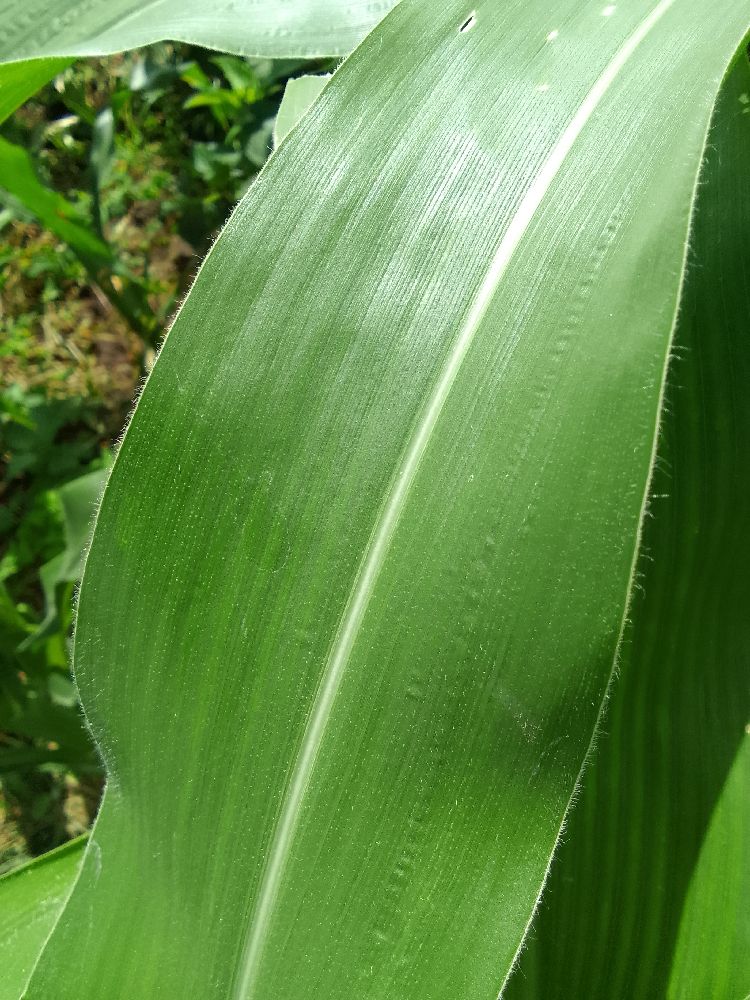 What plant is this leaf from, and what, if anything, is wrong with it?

maize, healthy
